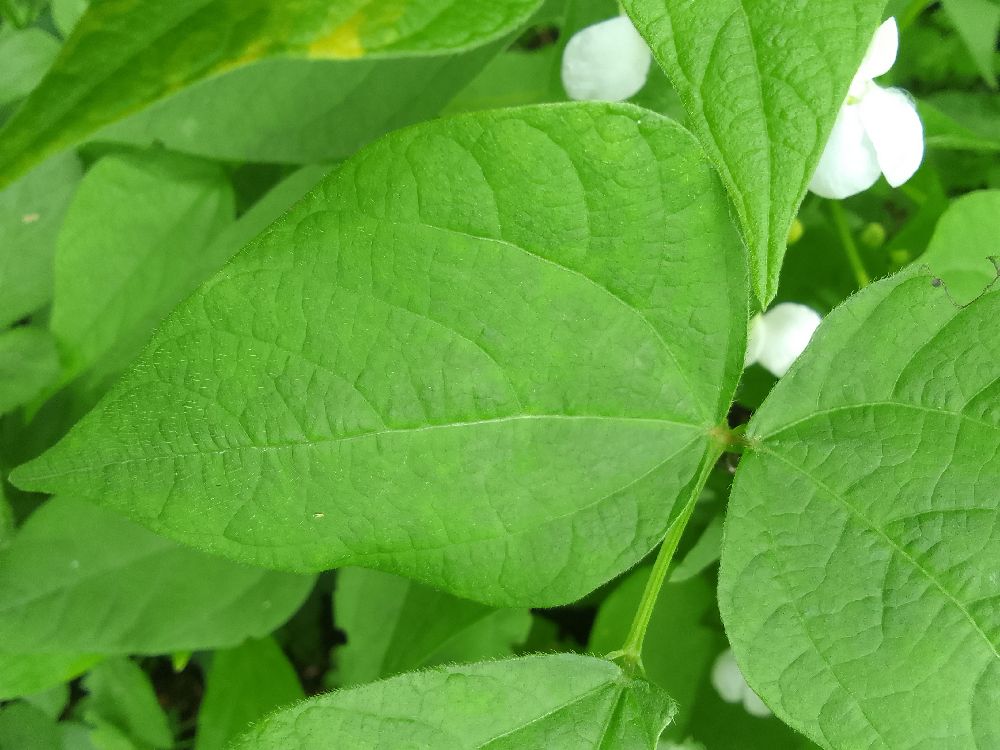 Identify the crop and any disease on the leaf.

common bean, healthy
